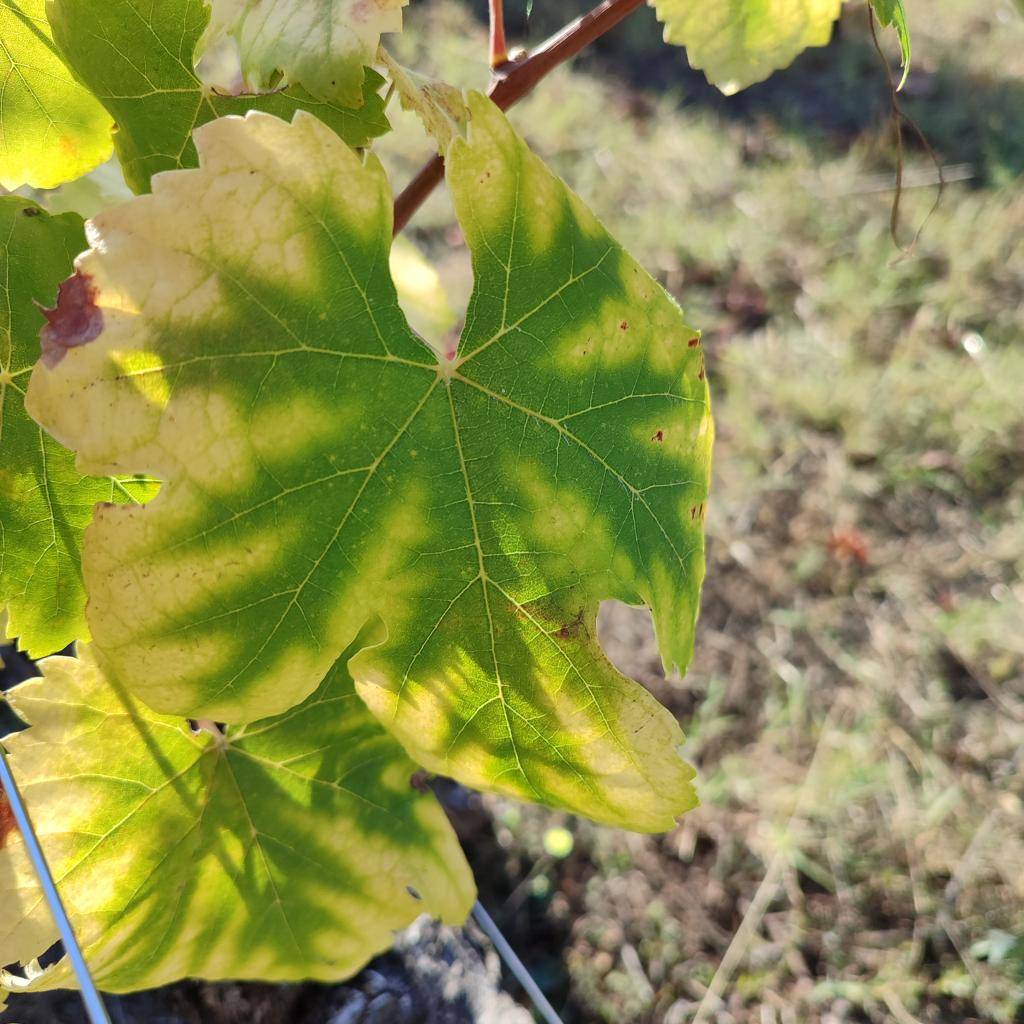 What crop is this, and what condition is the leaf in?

grapevine, esca complex
